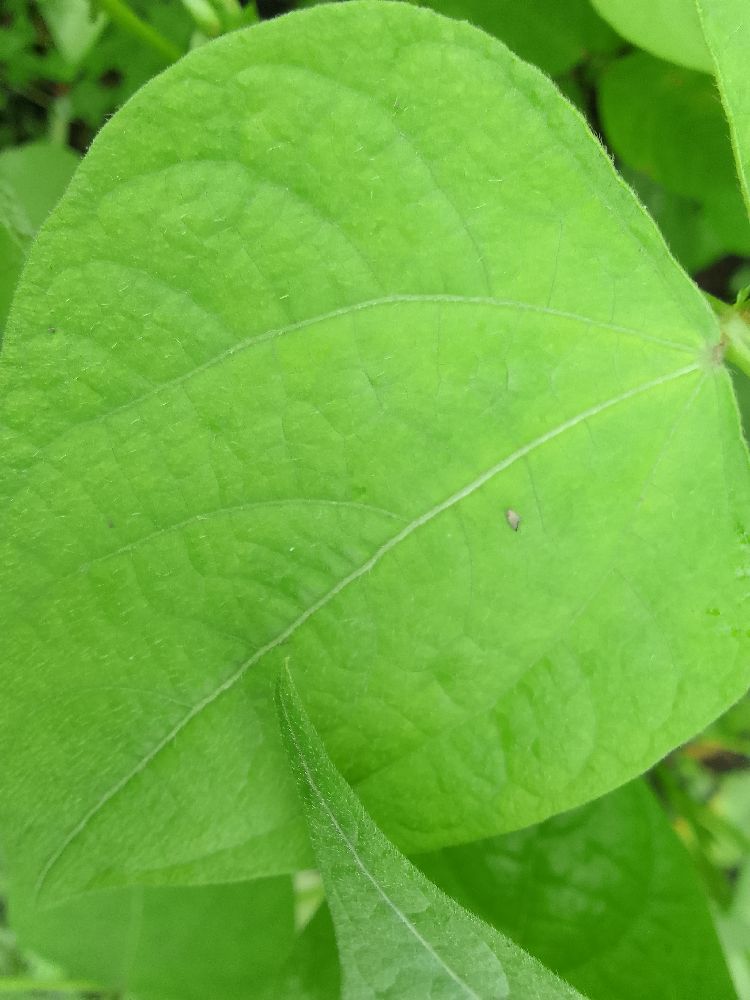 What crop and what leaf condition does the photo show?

common bean, healthy
